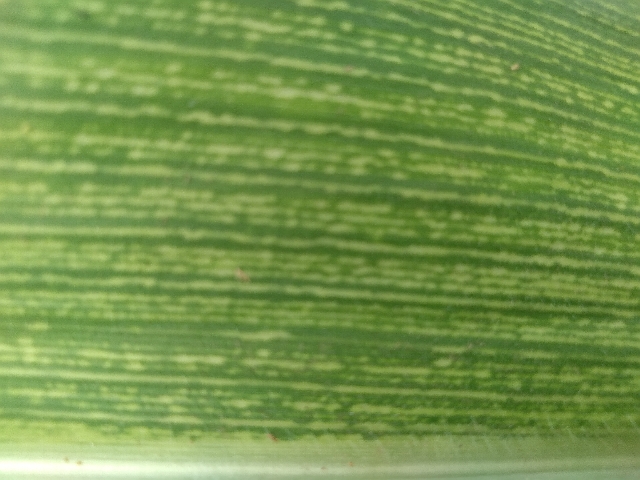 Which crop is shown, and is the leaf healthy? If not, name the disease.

maize, maize streak virus
